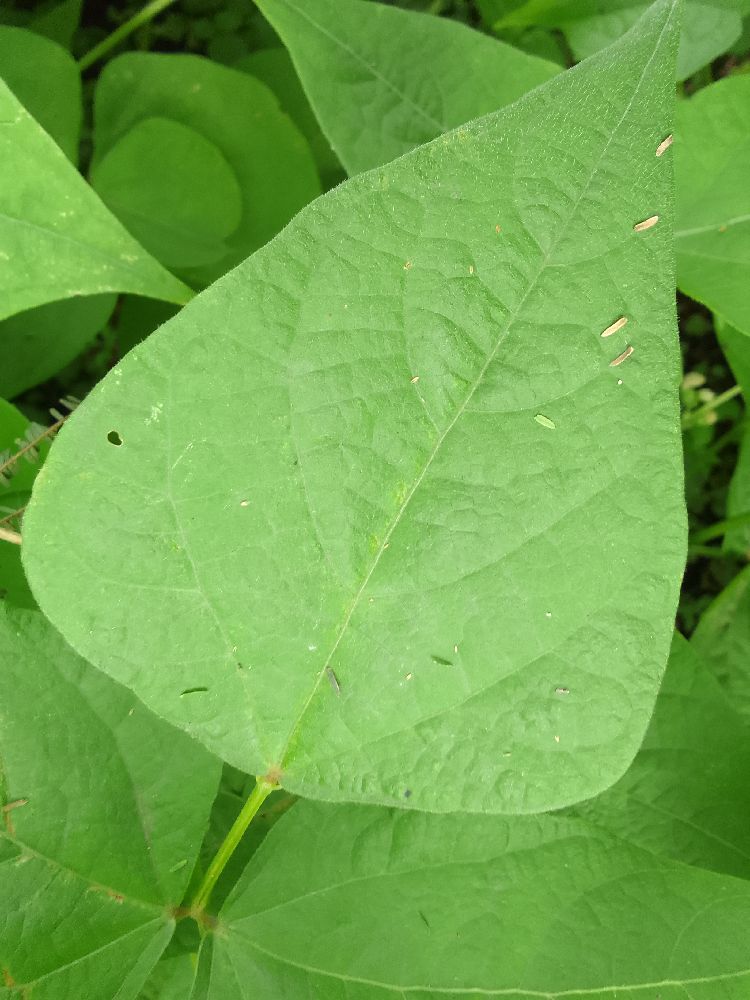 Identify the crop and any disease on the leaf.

common bean, healthy
